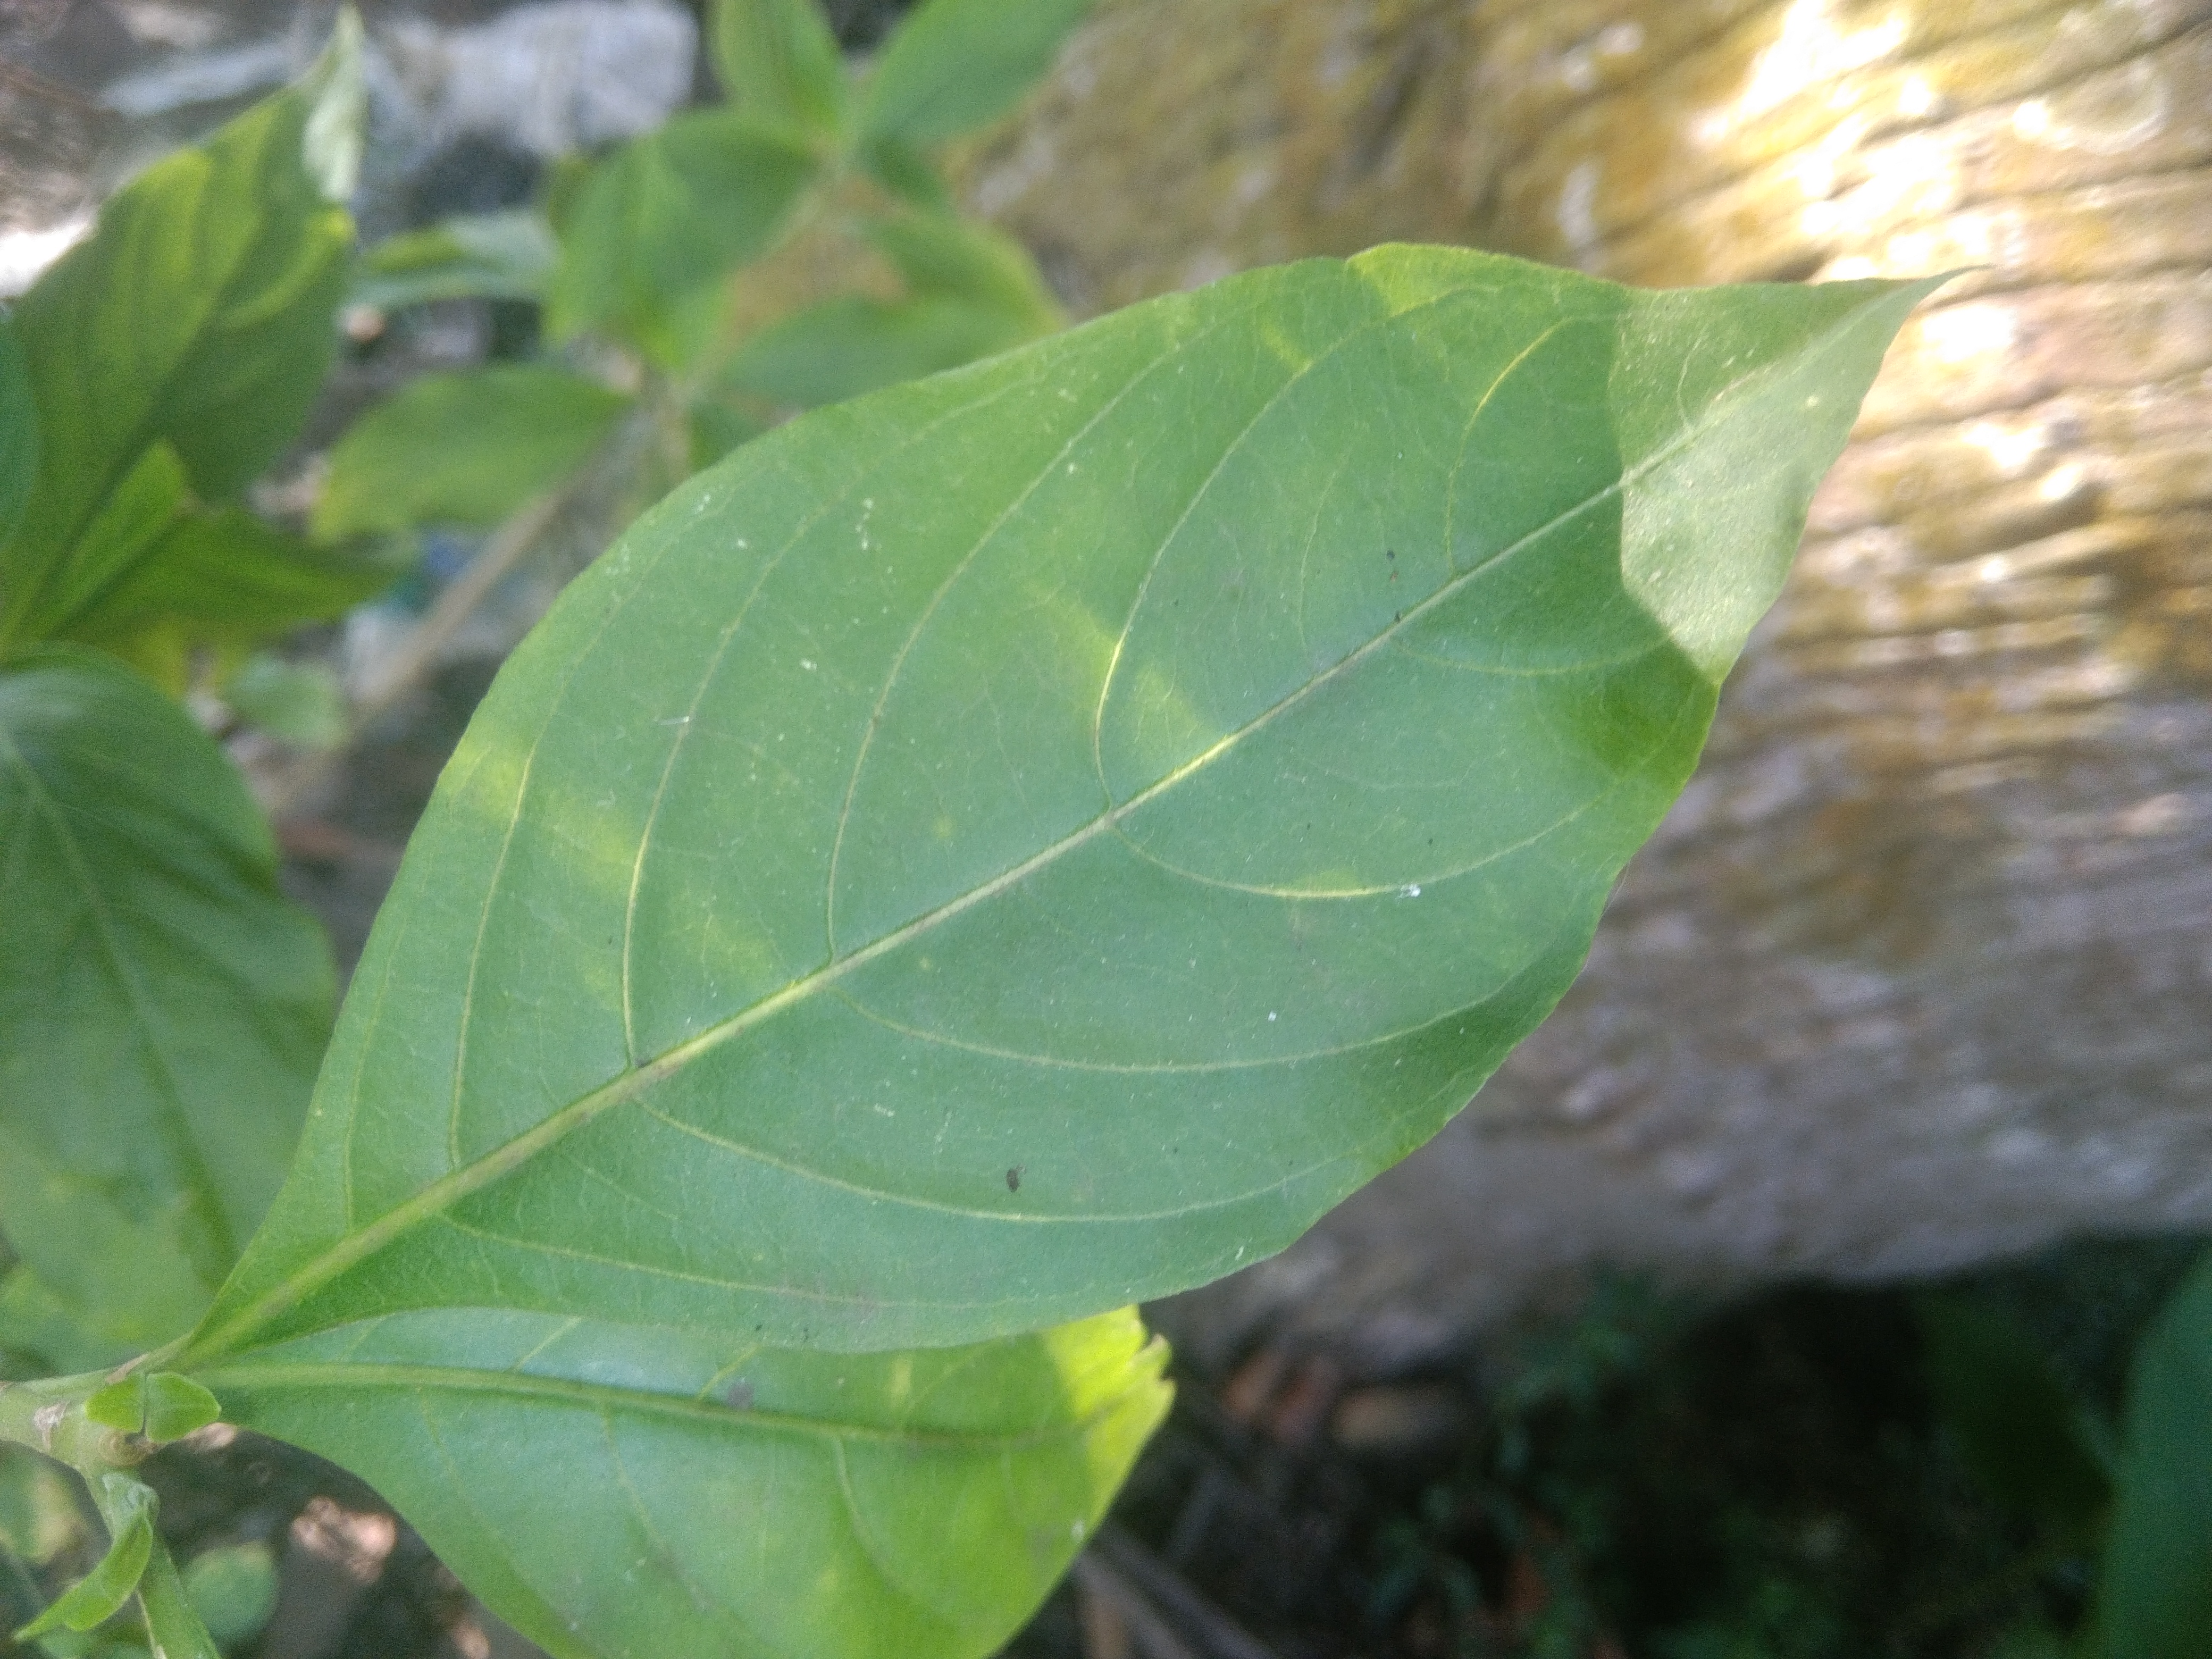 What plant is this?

vasaka
